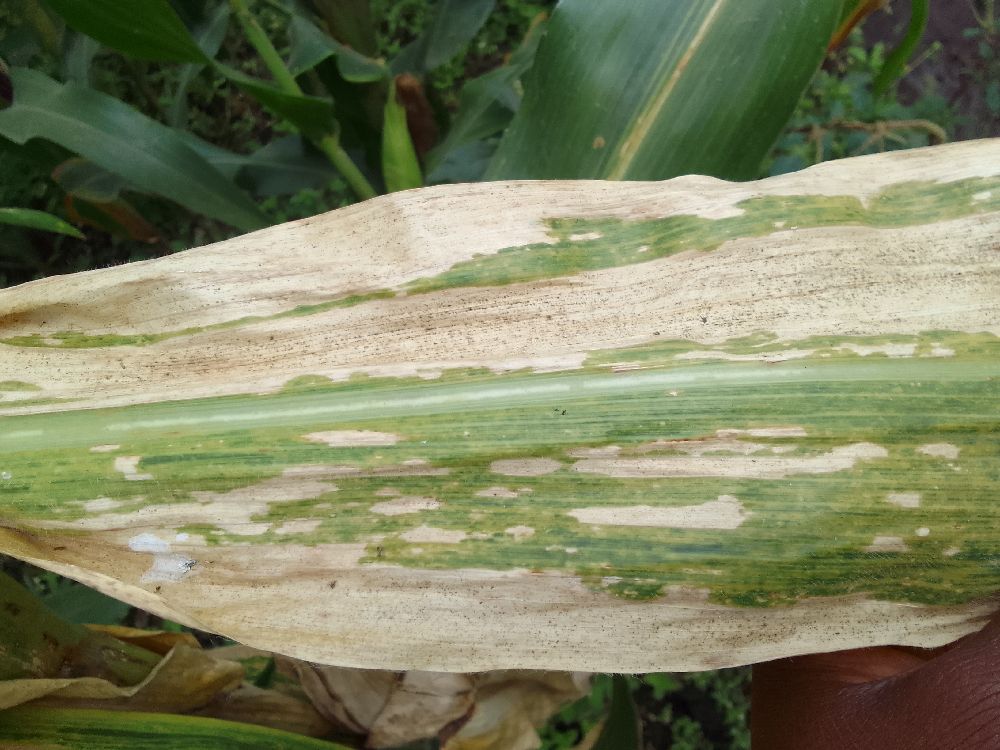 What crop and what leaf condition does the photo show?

maize, maize lethal necrosis
